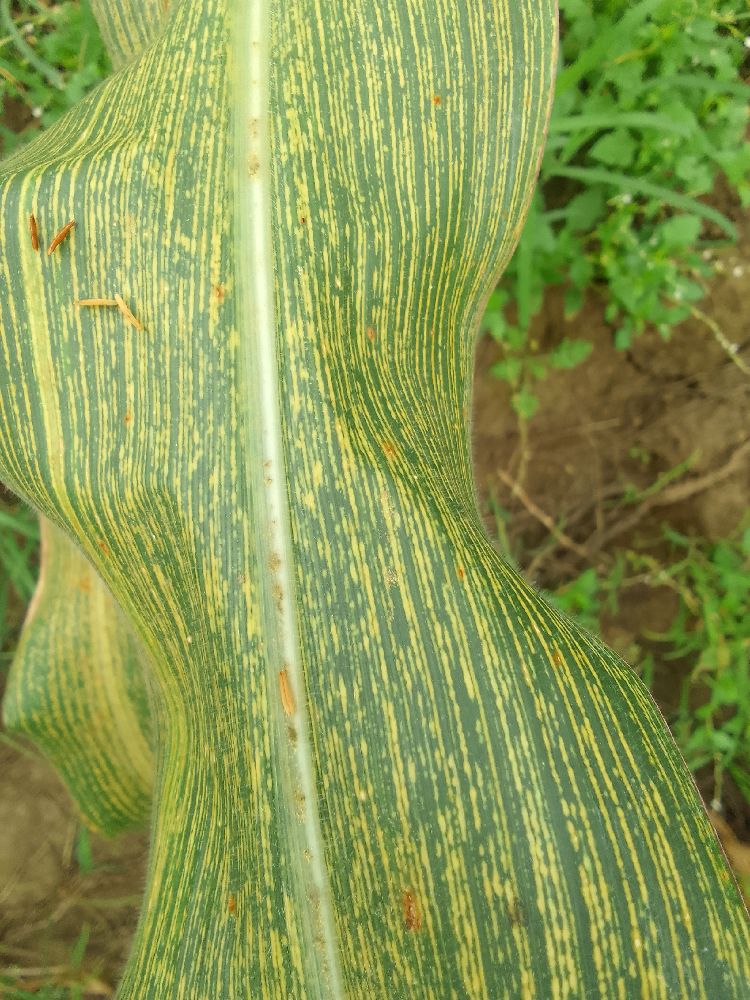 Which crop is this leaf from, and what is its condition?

maize, maize streak virus
